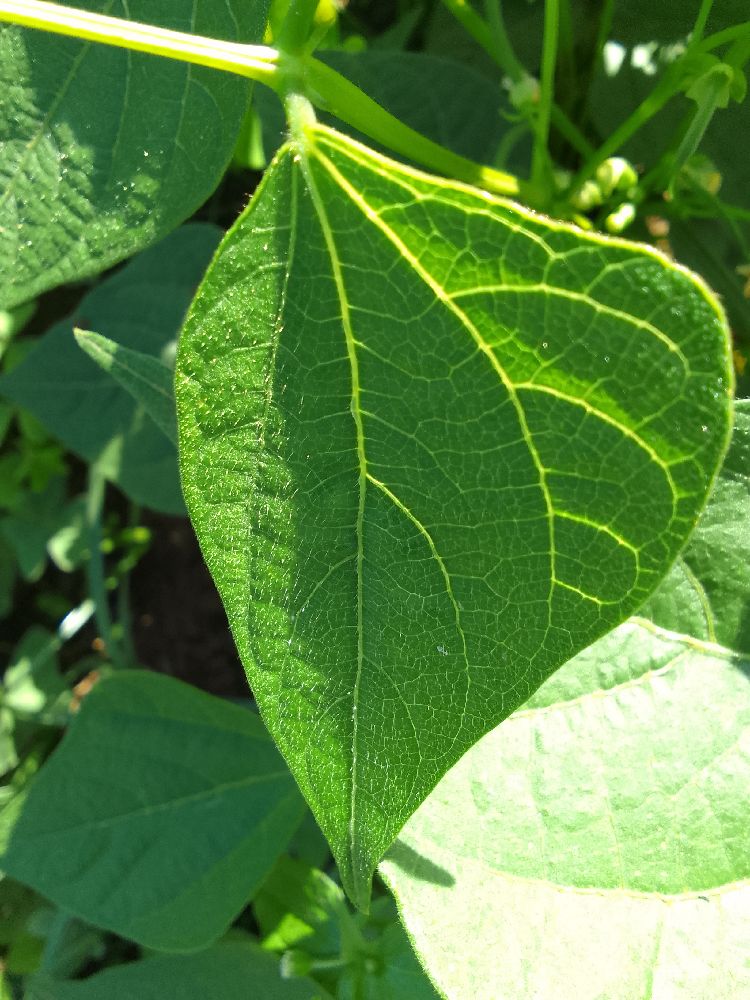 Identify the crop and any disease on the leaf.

common bean, healthy
